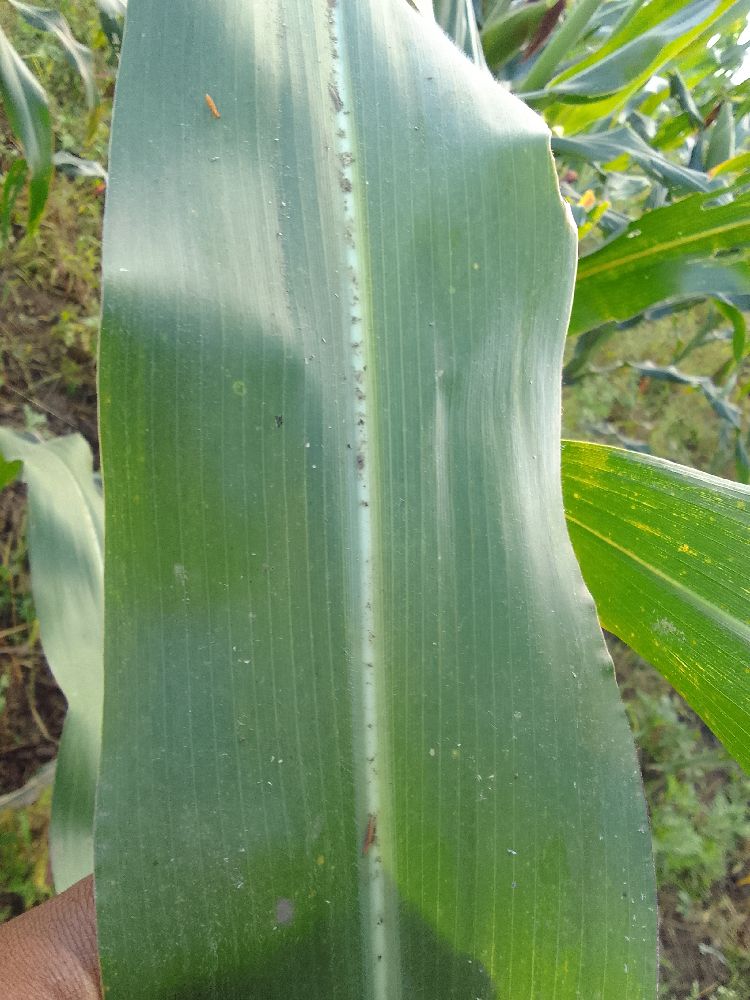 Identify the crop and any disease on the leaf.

maize, healthy
